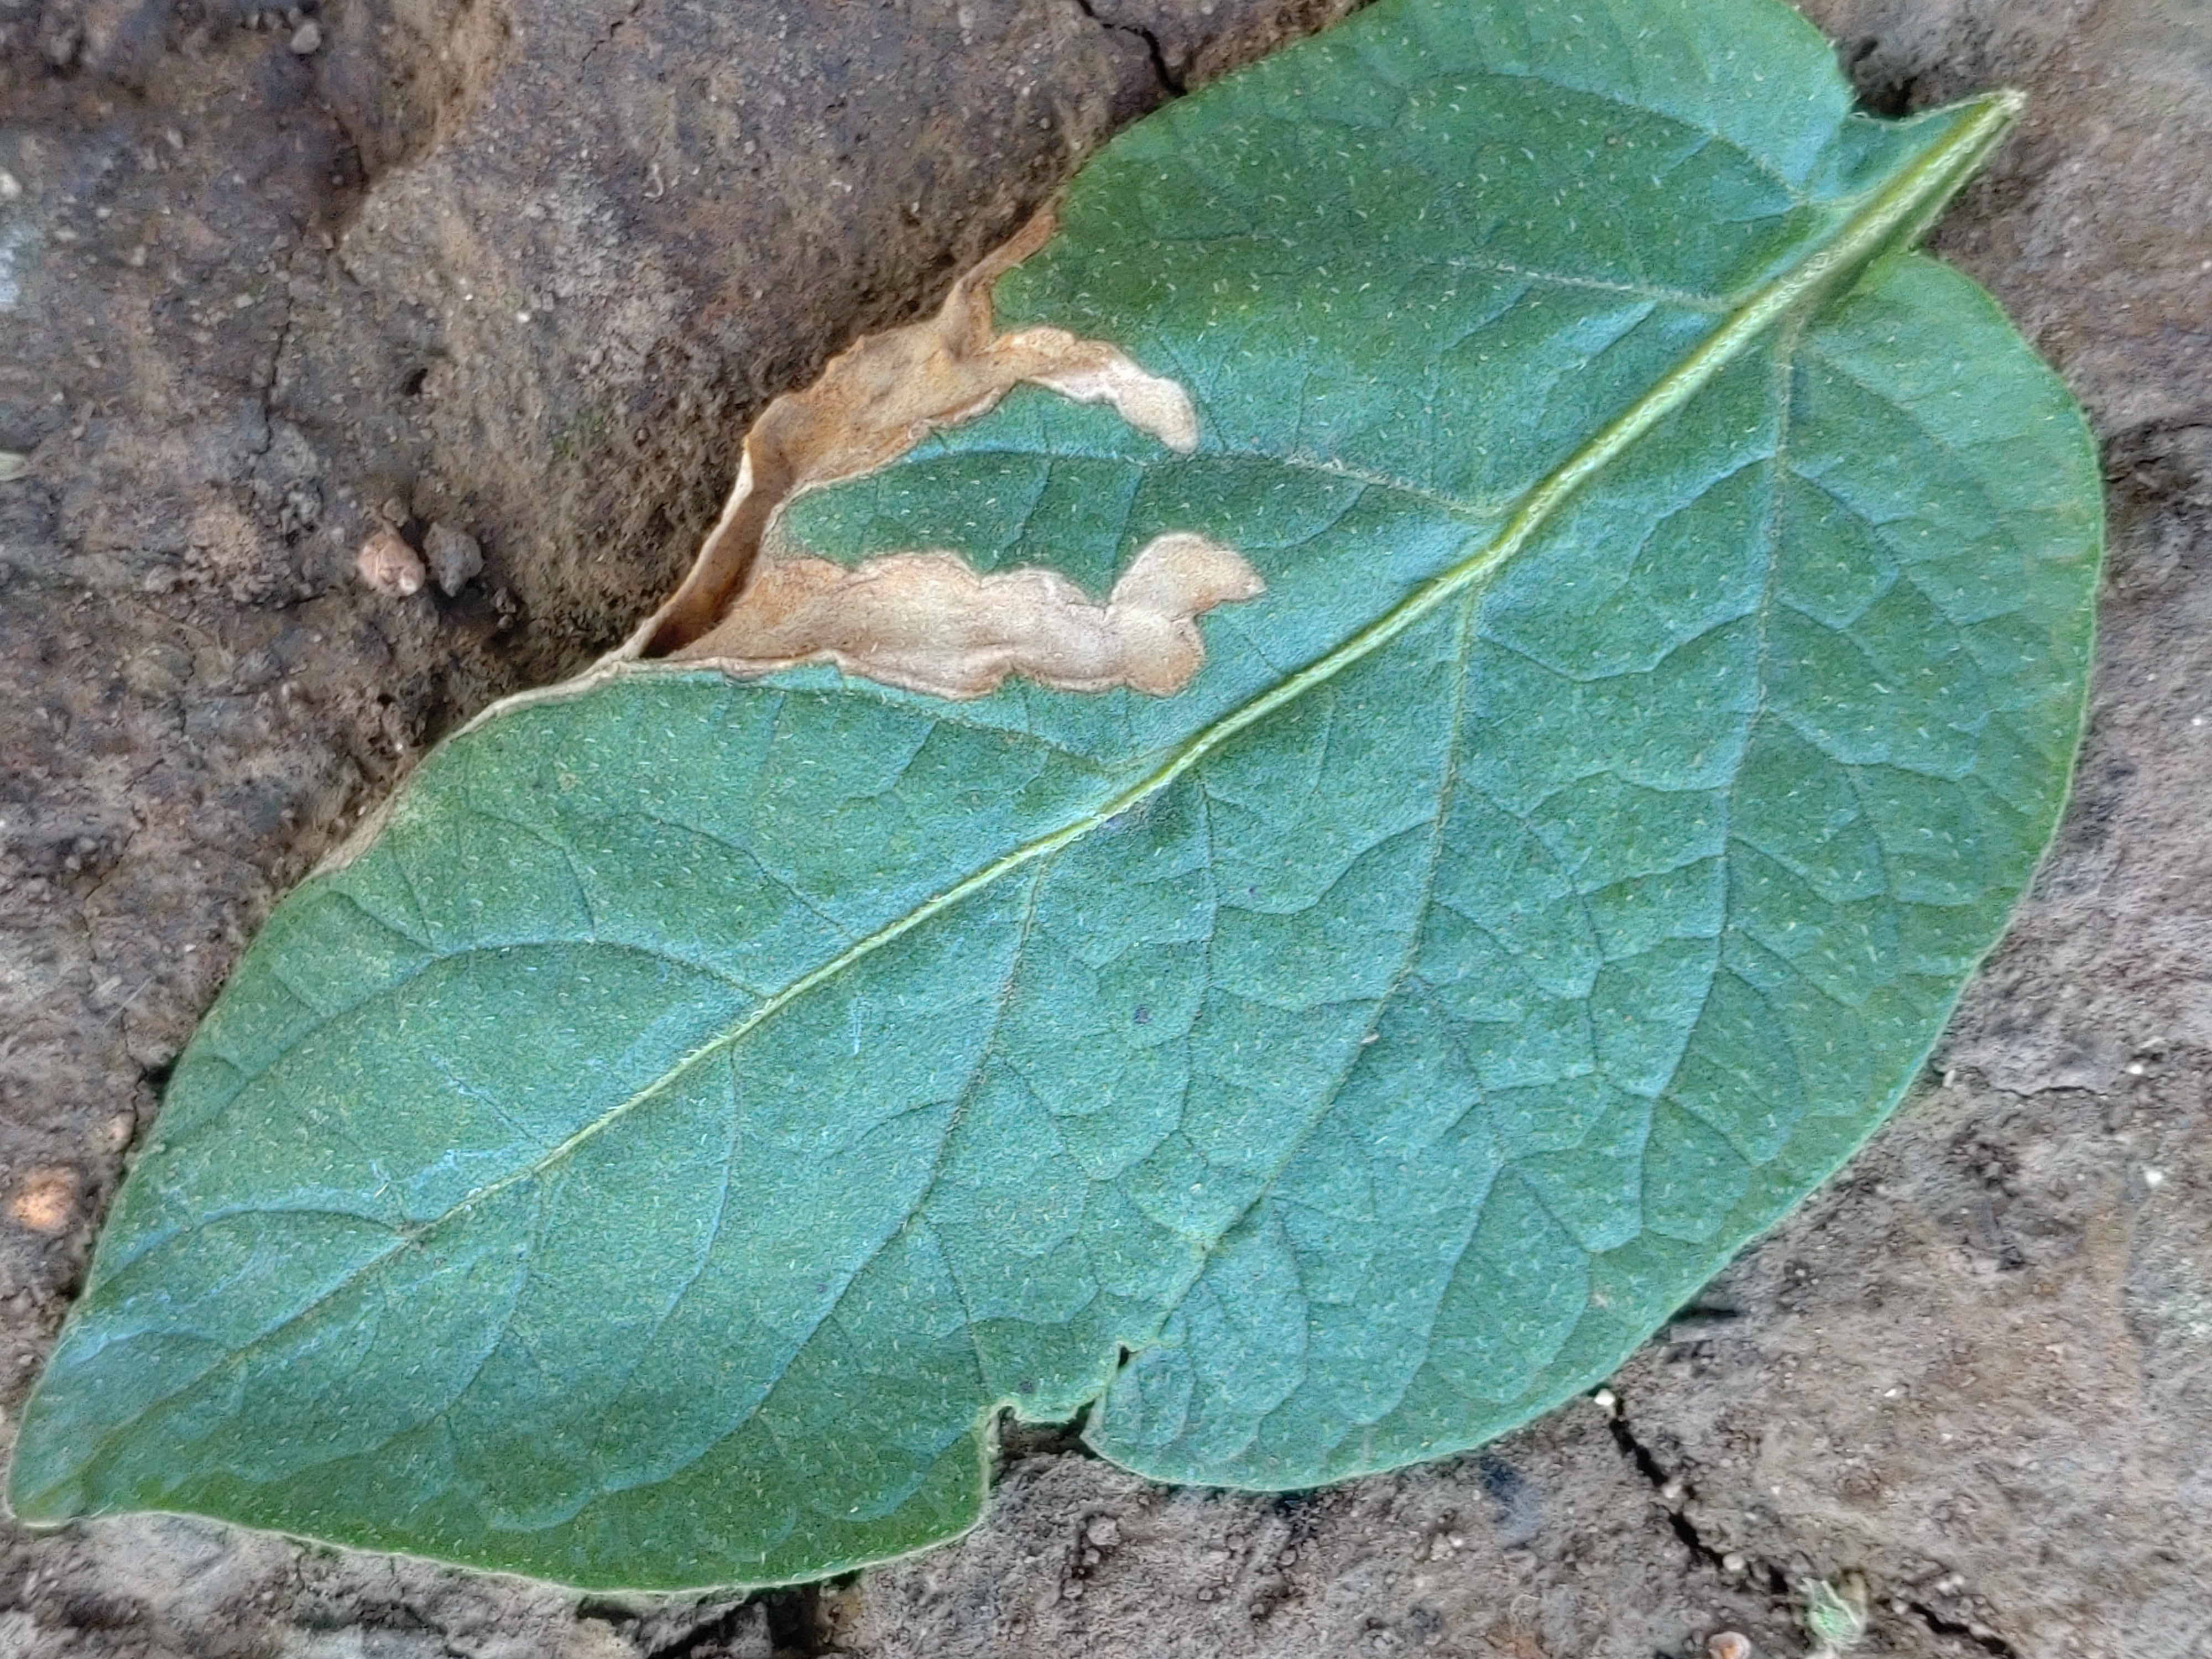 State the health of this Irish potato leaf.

early blight
